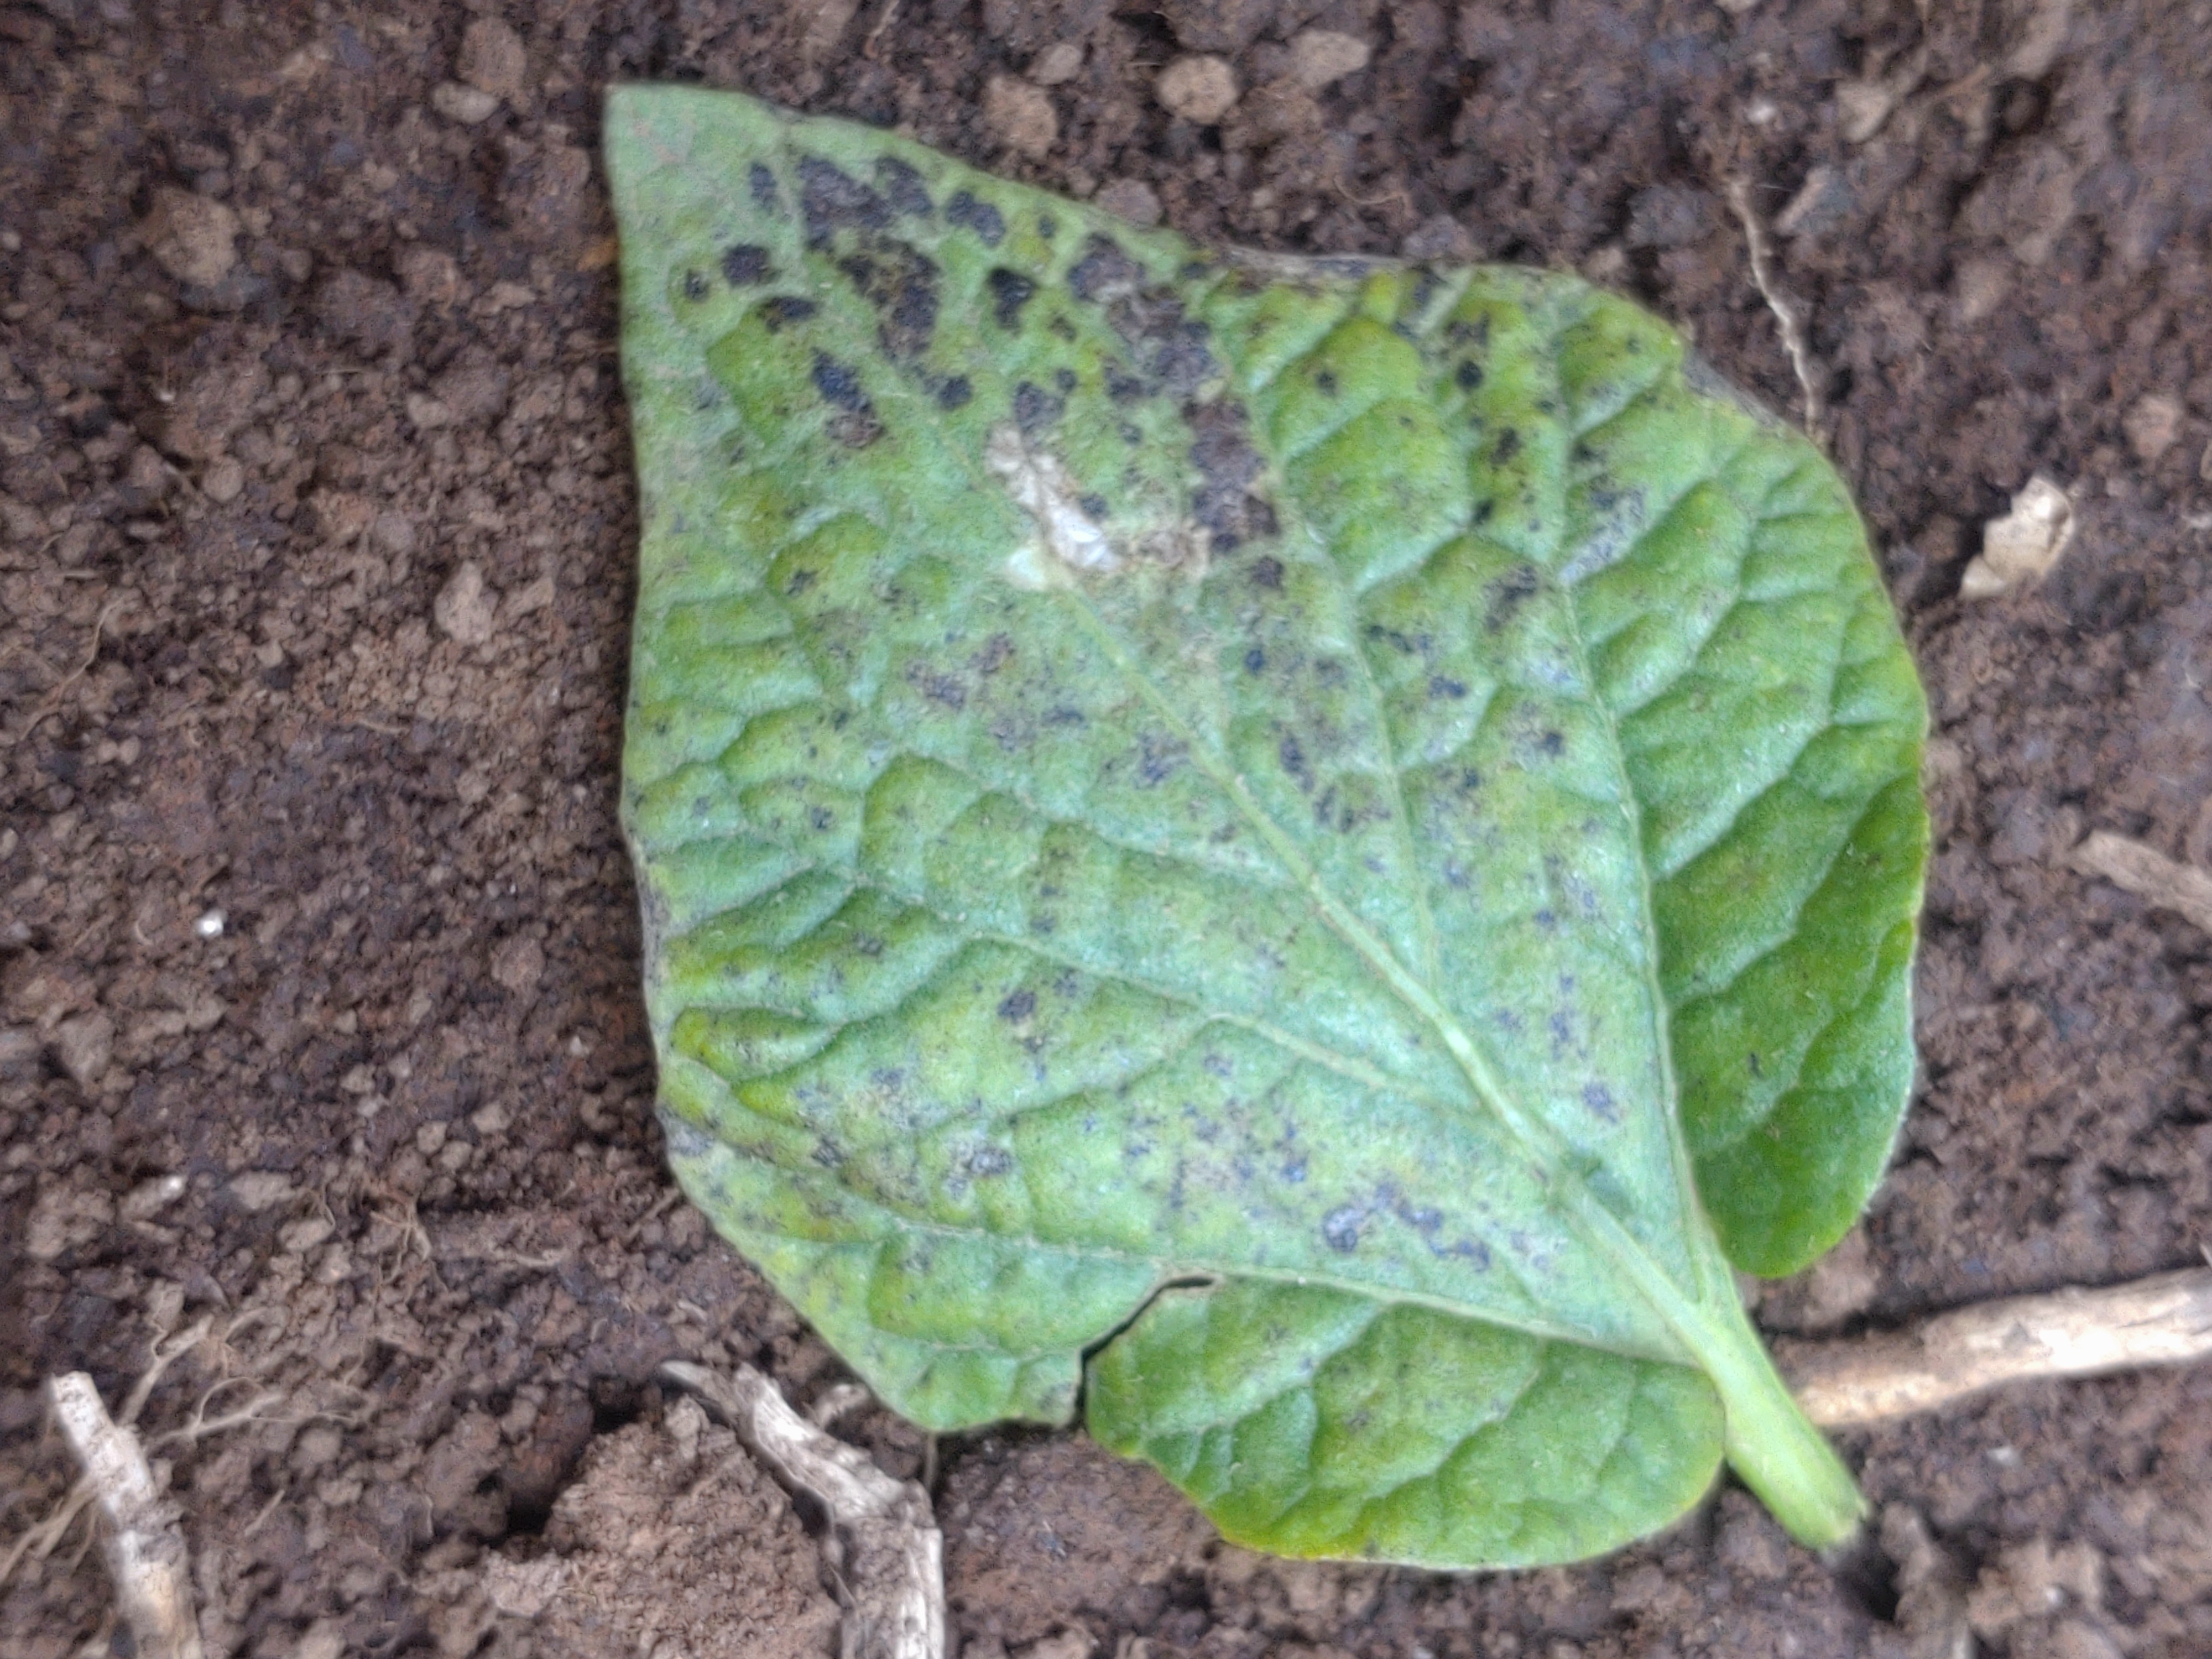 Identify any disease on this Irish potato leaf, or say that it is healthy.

late blight
